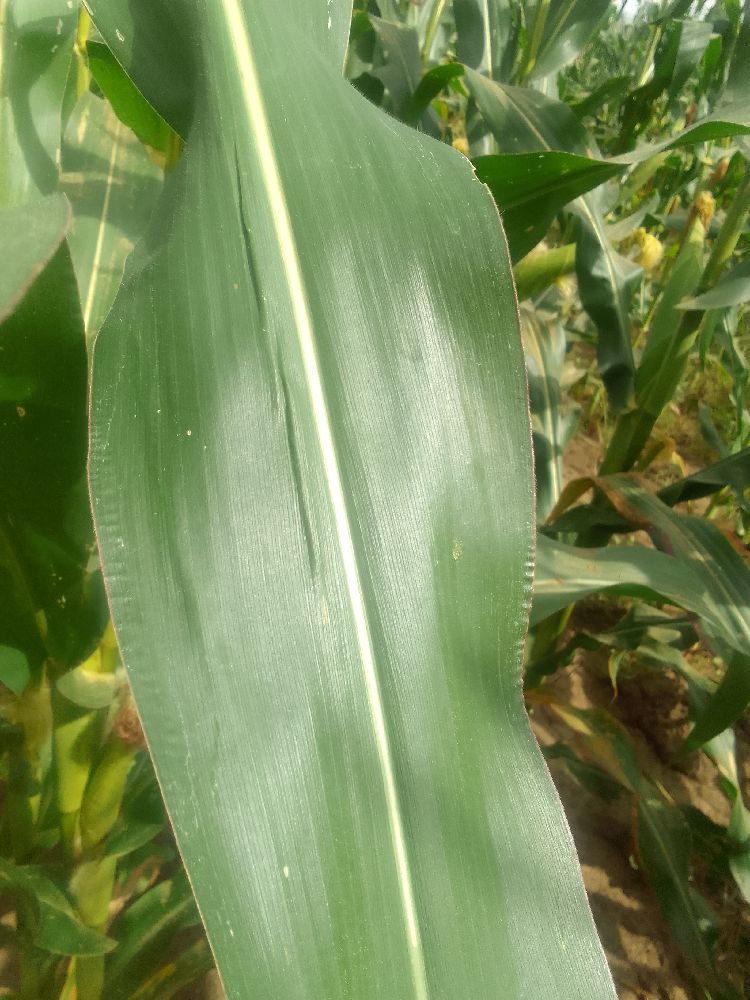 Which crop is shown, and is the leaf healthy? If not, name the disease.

maize, healthy
